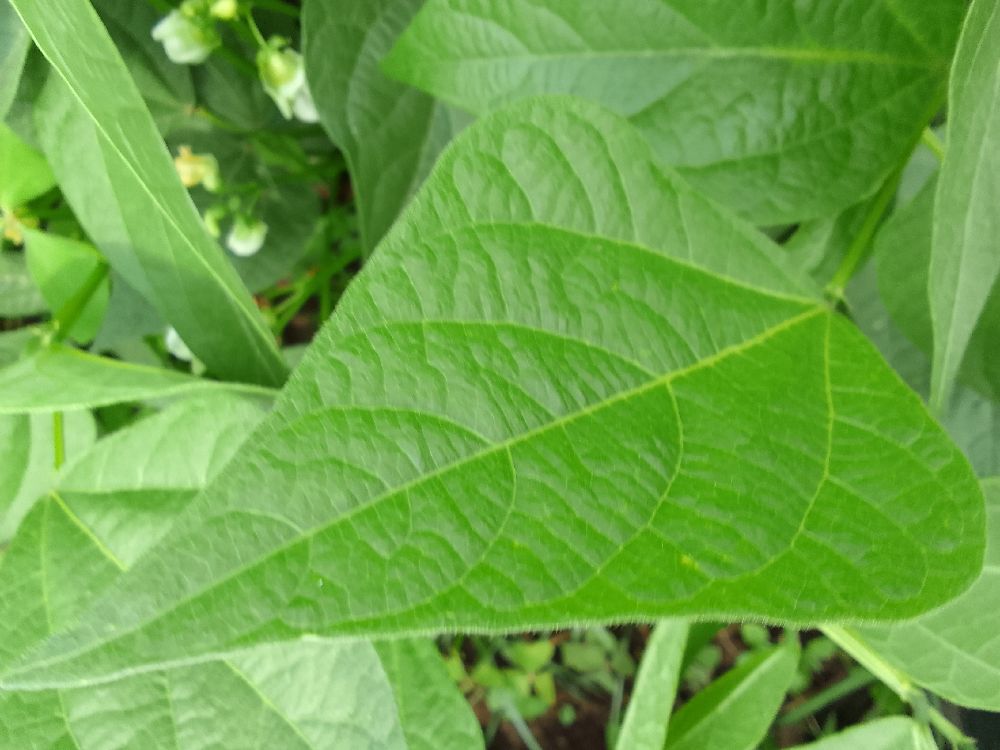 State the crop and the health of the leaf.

common bean, healthy
